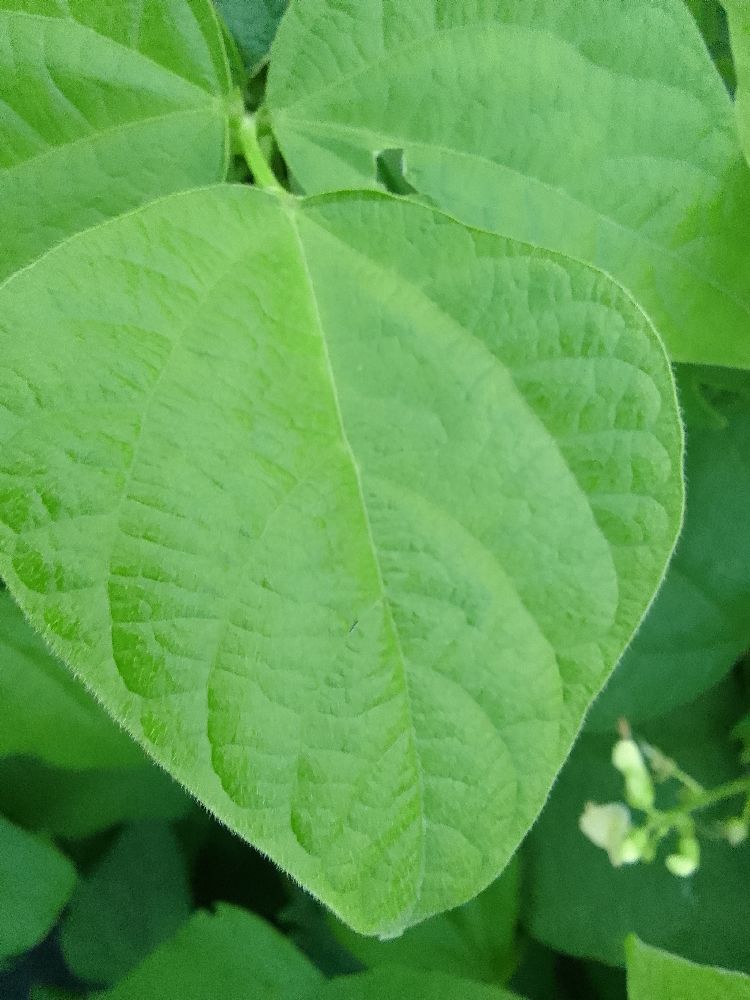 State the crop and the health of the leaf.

common bean, healthy
